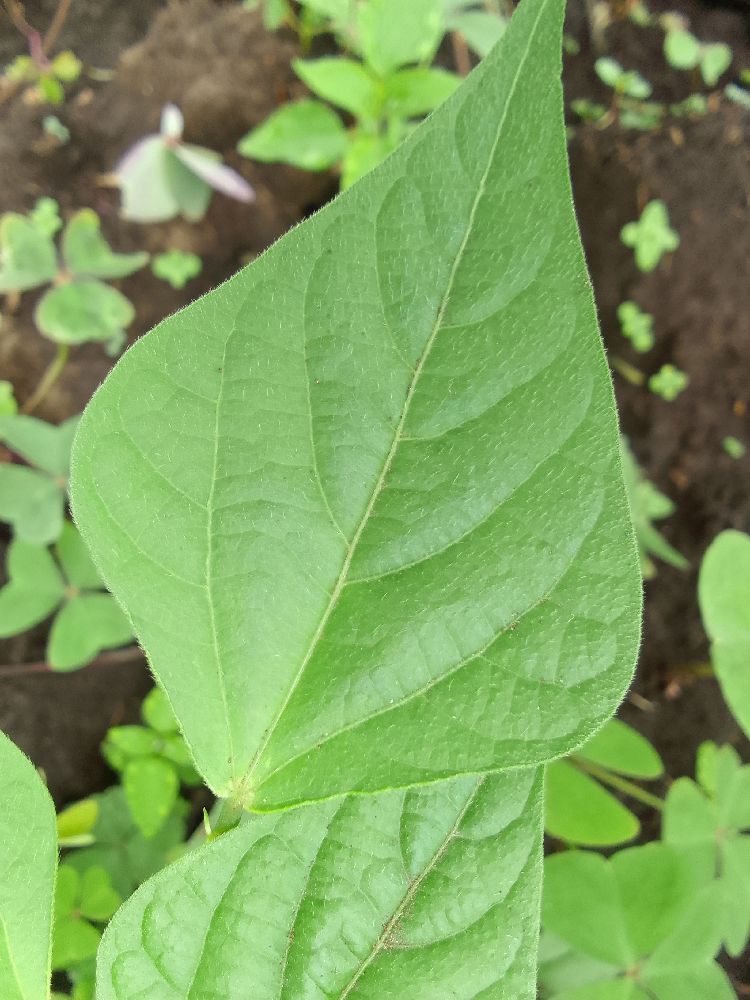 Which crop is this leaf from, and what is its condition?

common bean, healthy
